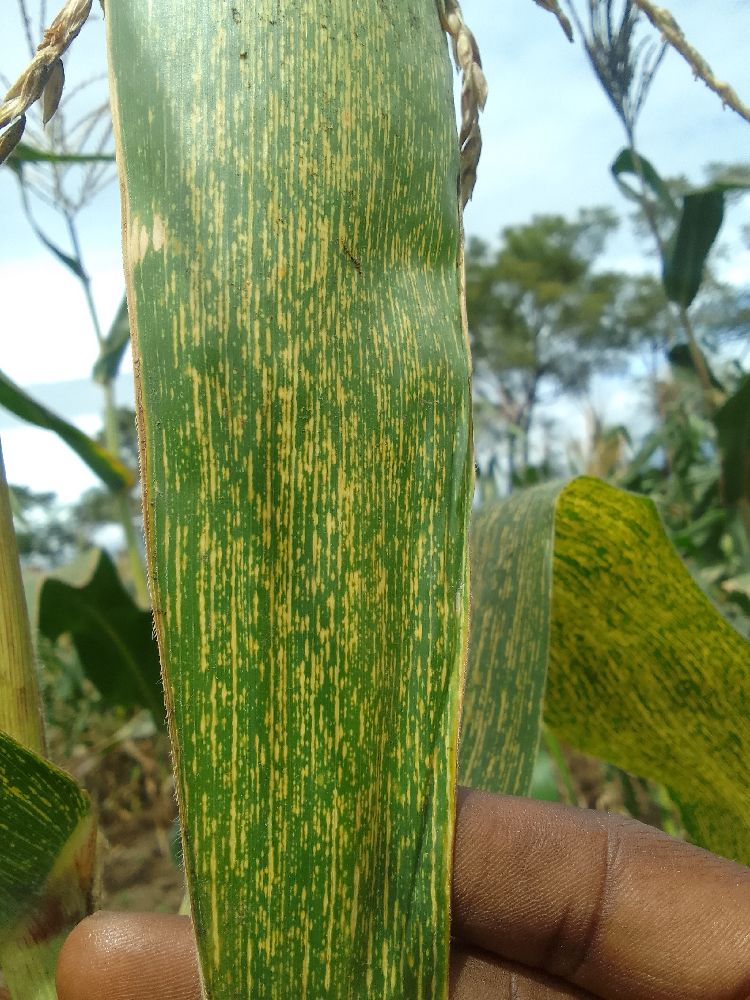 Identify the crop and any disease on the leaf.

maize, maize streak virus
